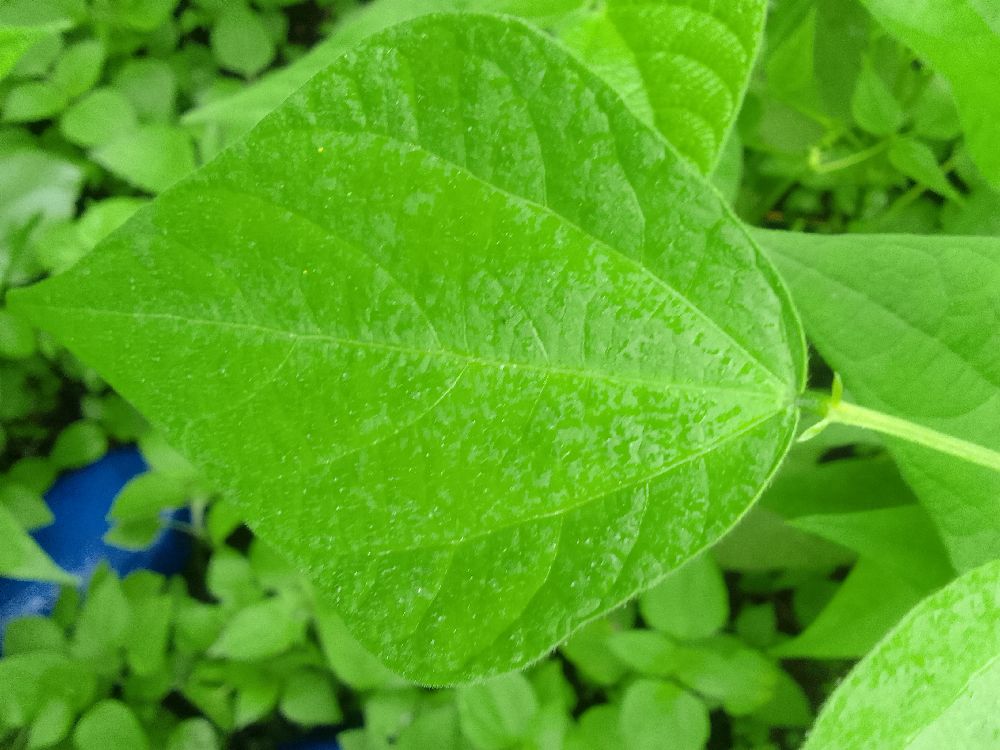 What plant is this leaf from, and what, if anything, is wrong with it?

common bean, healthy
